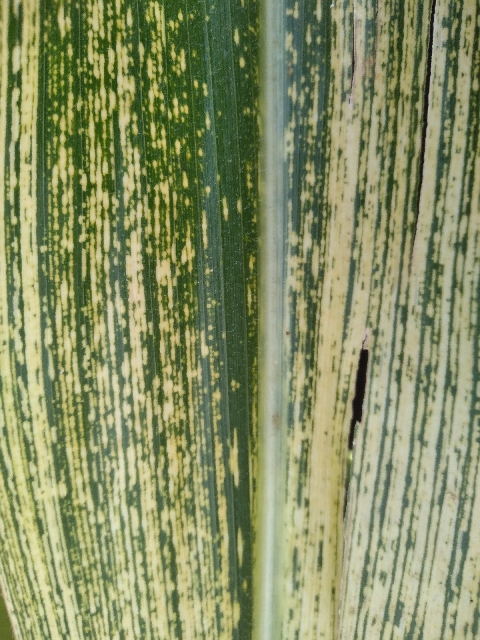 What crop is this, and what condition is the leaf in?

maize, maize streak virus
